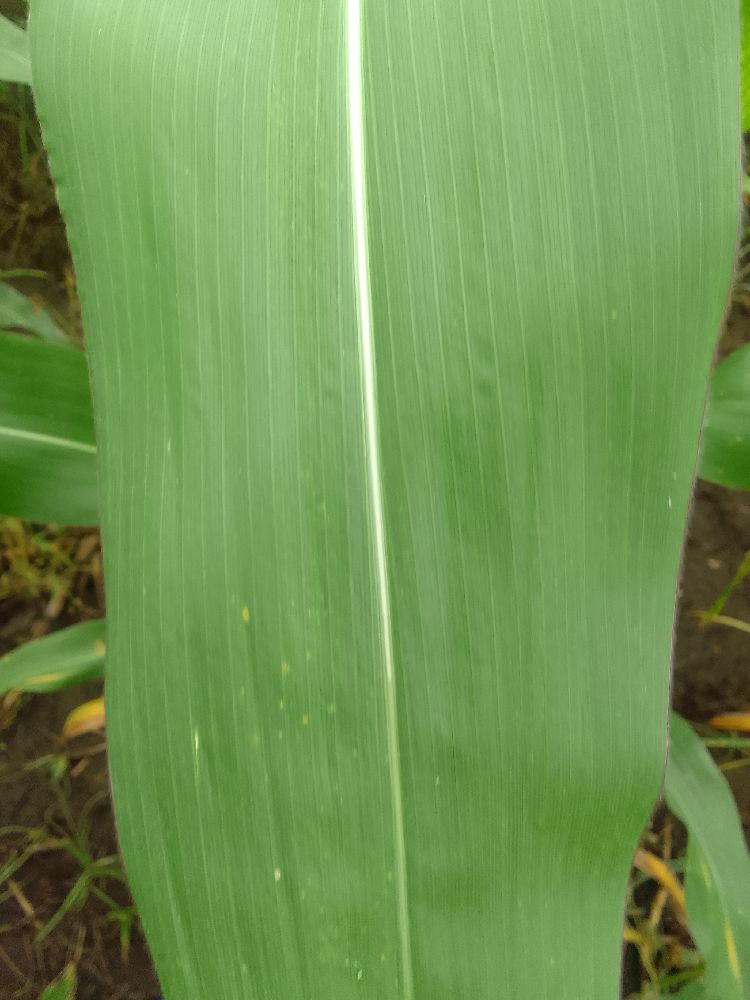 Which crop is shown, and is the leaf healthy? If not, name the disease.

maize, healthy
